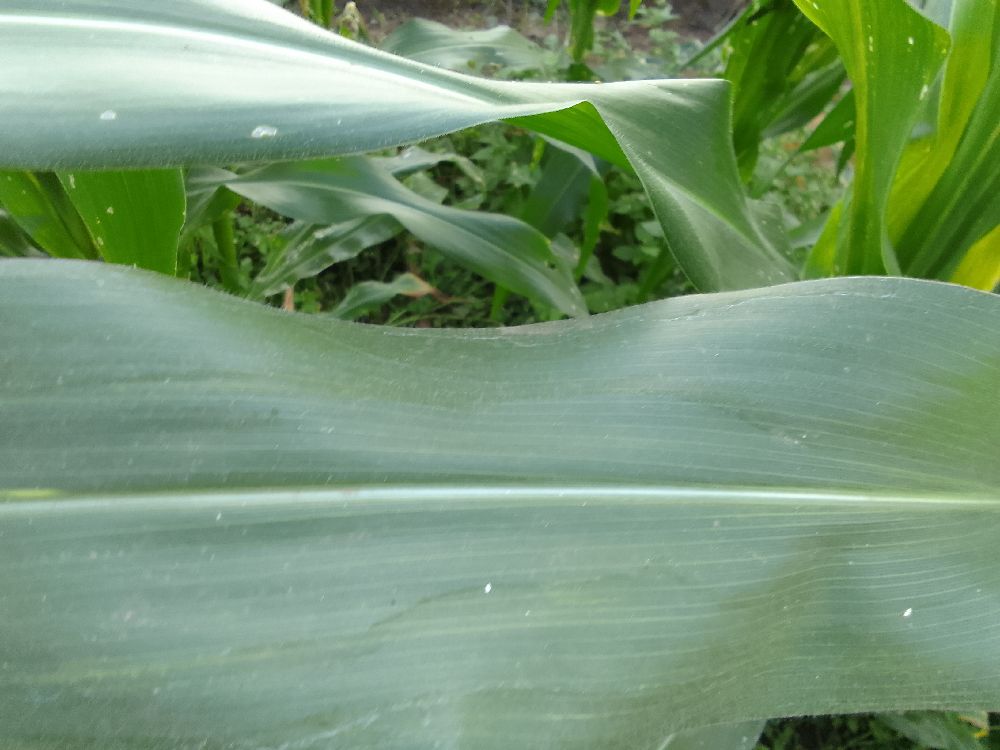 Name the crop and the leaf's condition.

maize, healthy
